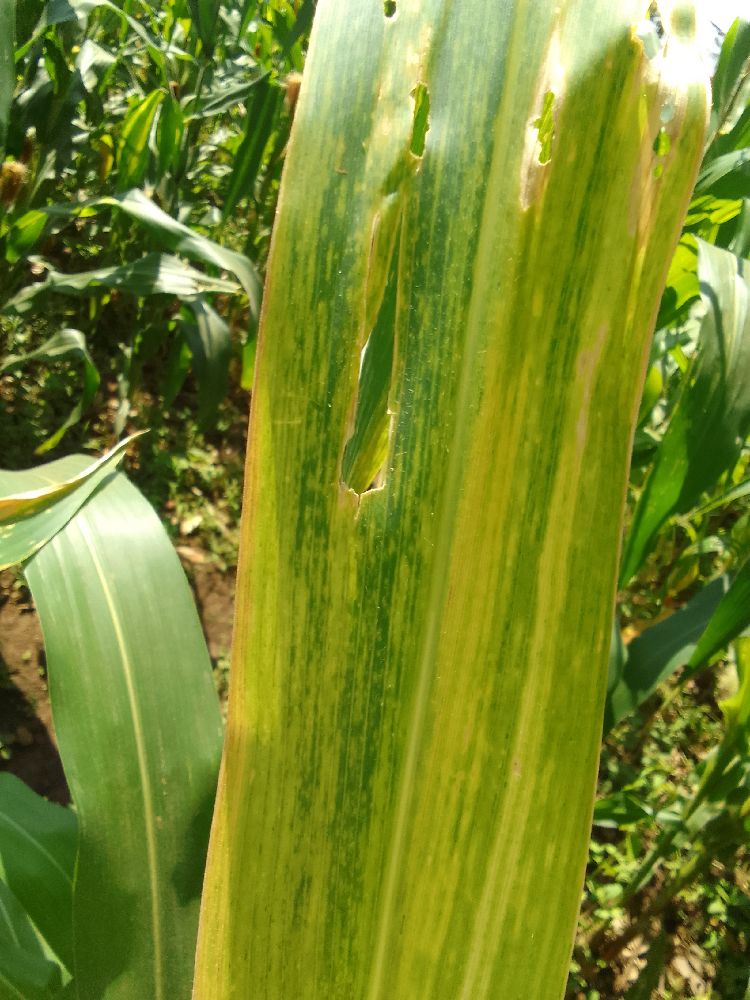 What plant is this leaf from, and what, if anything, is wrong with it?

maize, maize lethal necrosis
